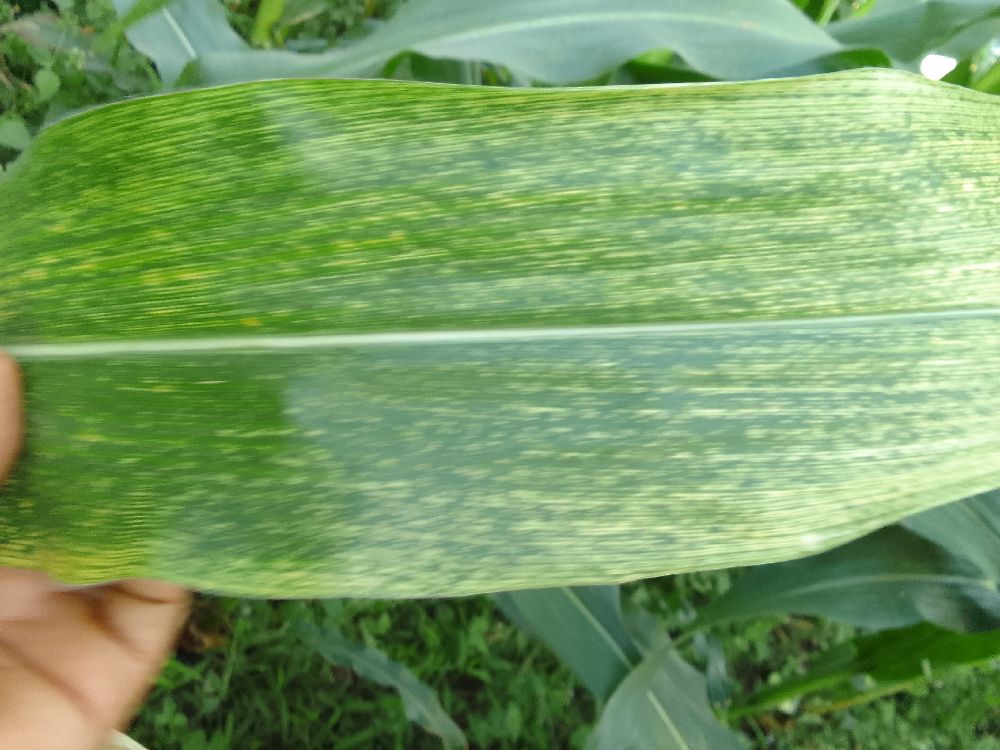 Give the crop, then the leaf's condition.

maize, maize lethal necrosis
